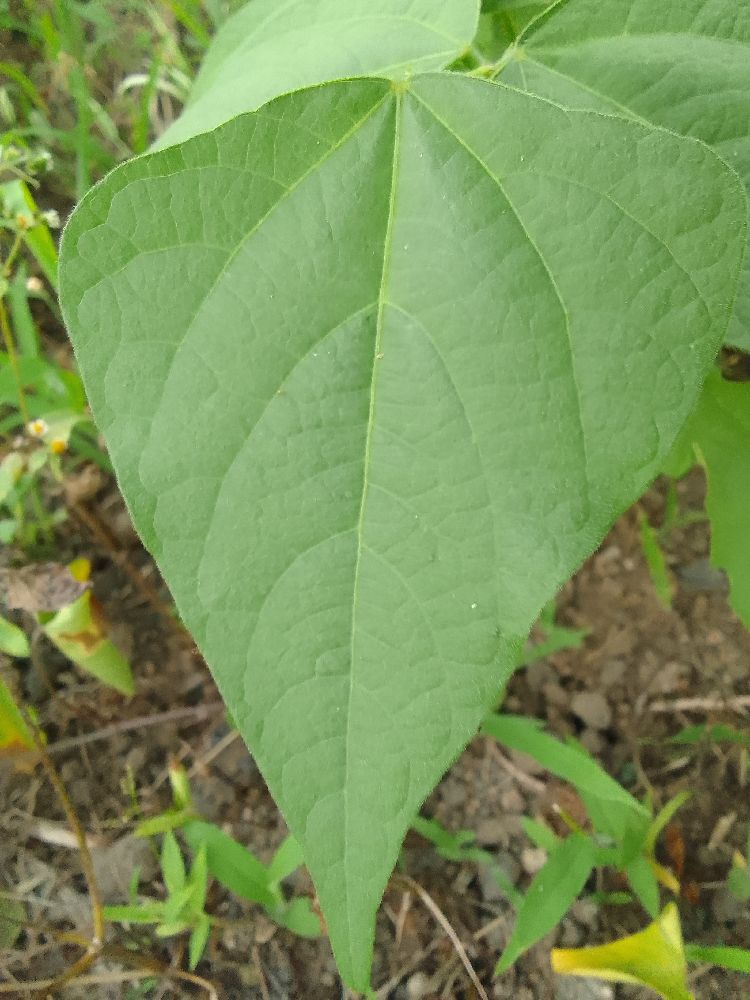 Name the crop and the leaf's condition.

common bean, healthy
